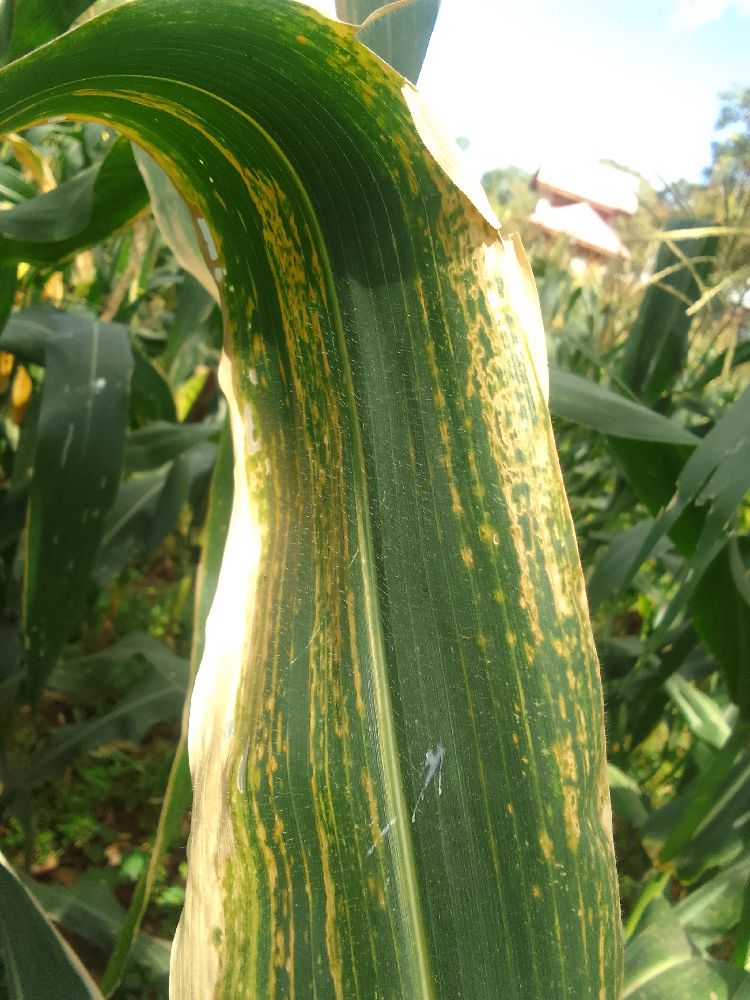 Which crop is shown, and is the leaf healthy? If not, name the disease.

maize, maize lethal necrosis
